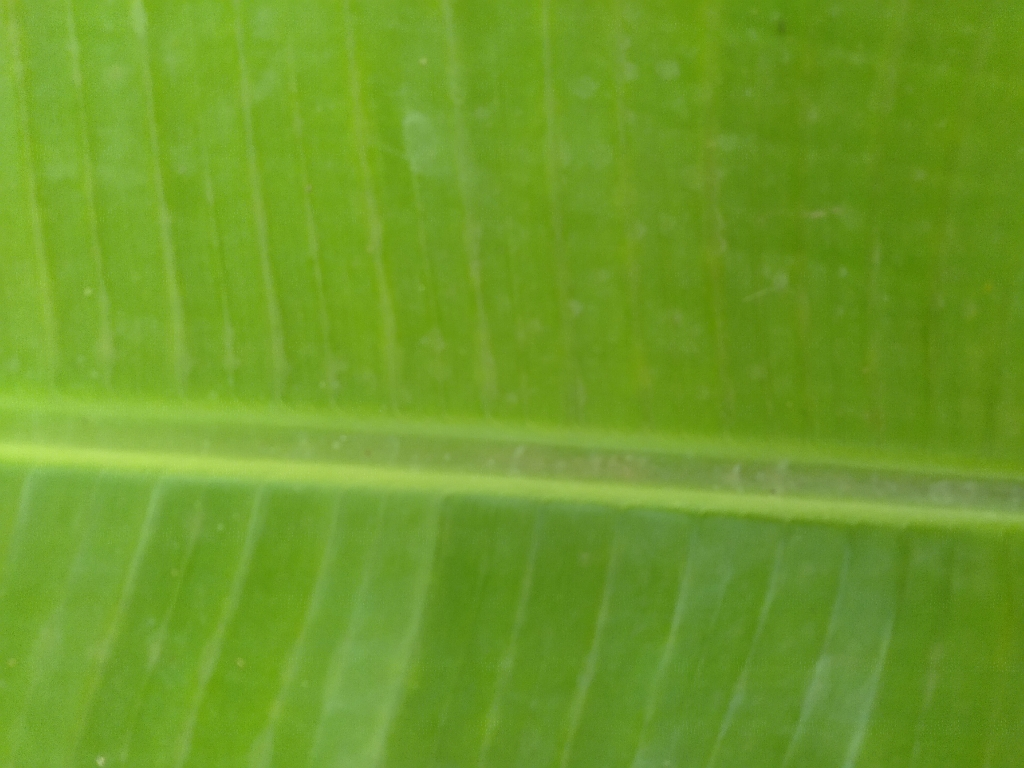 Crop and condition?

banana, healthy
